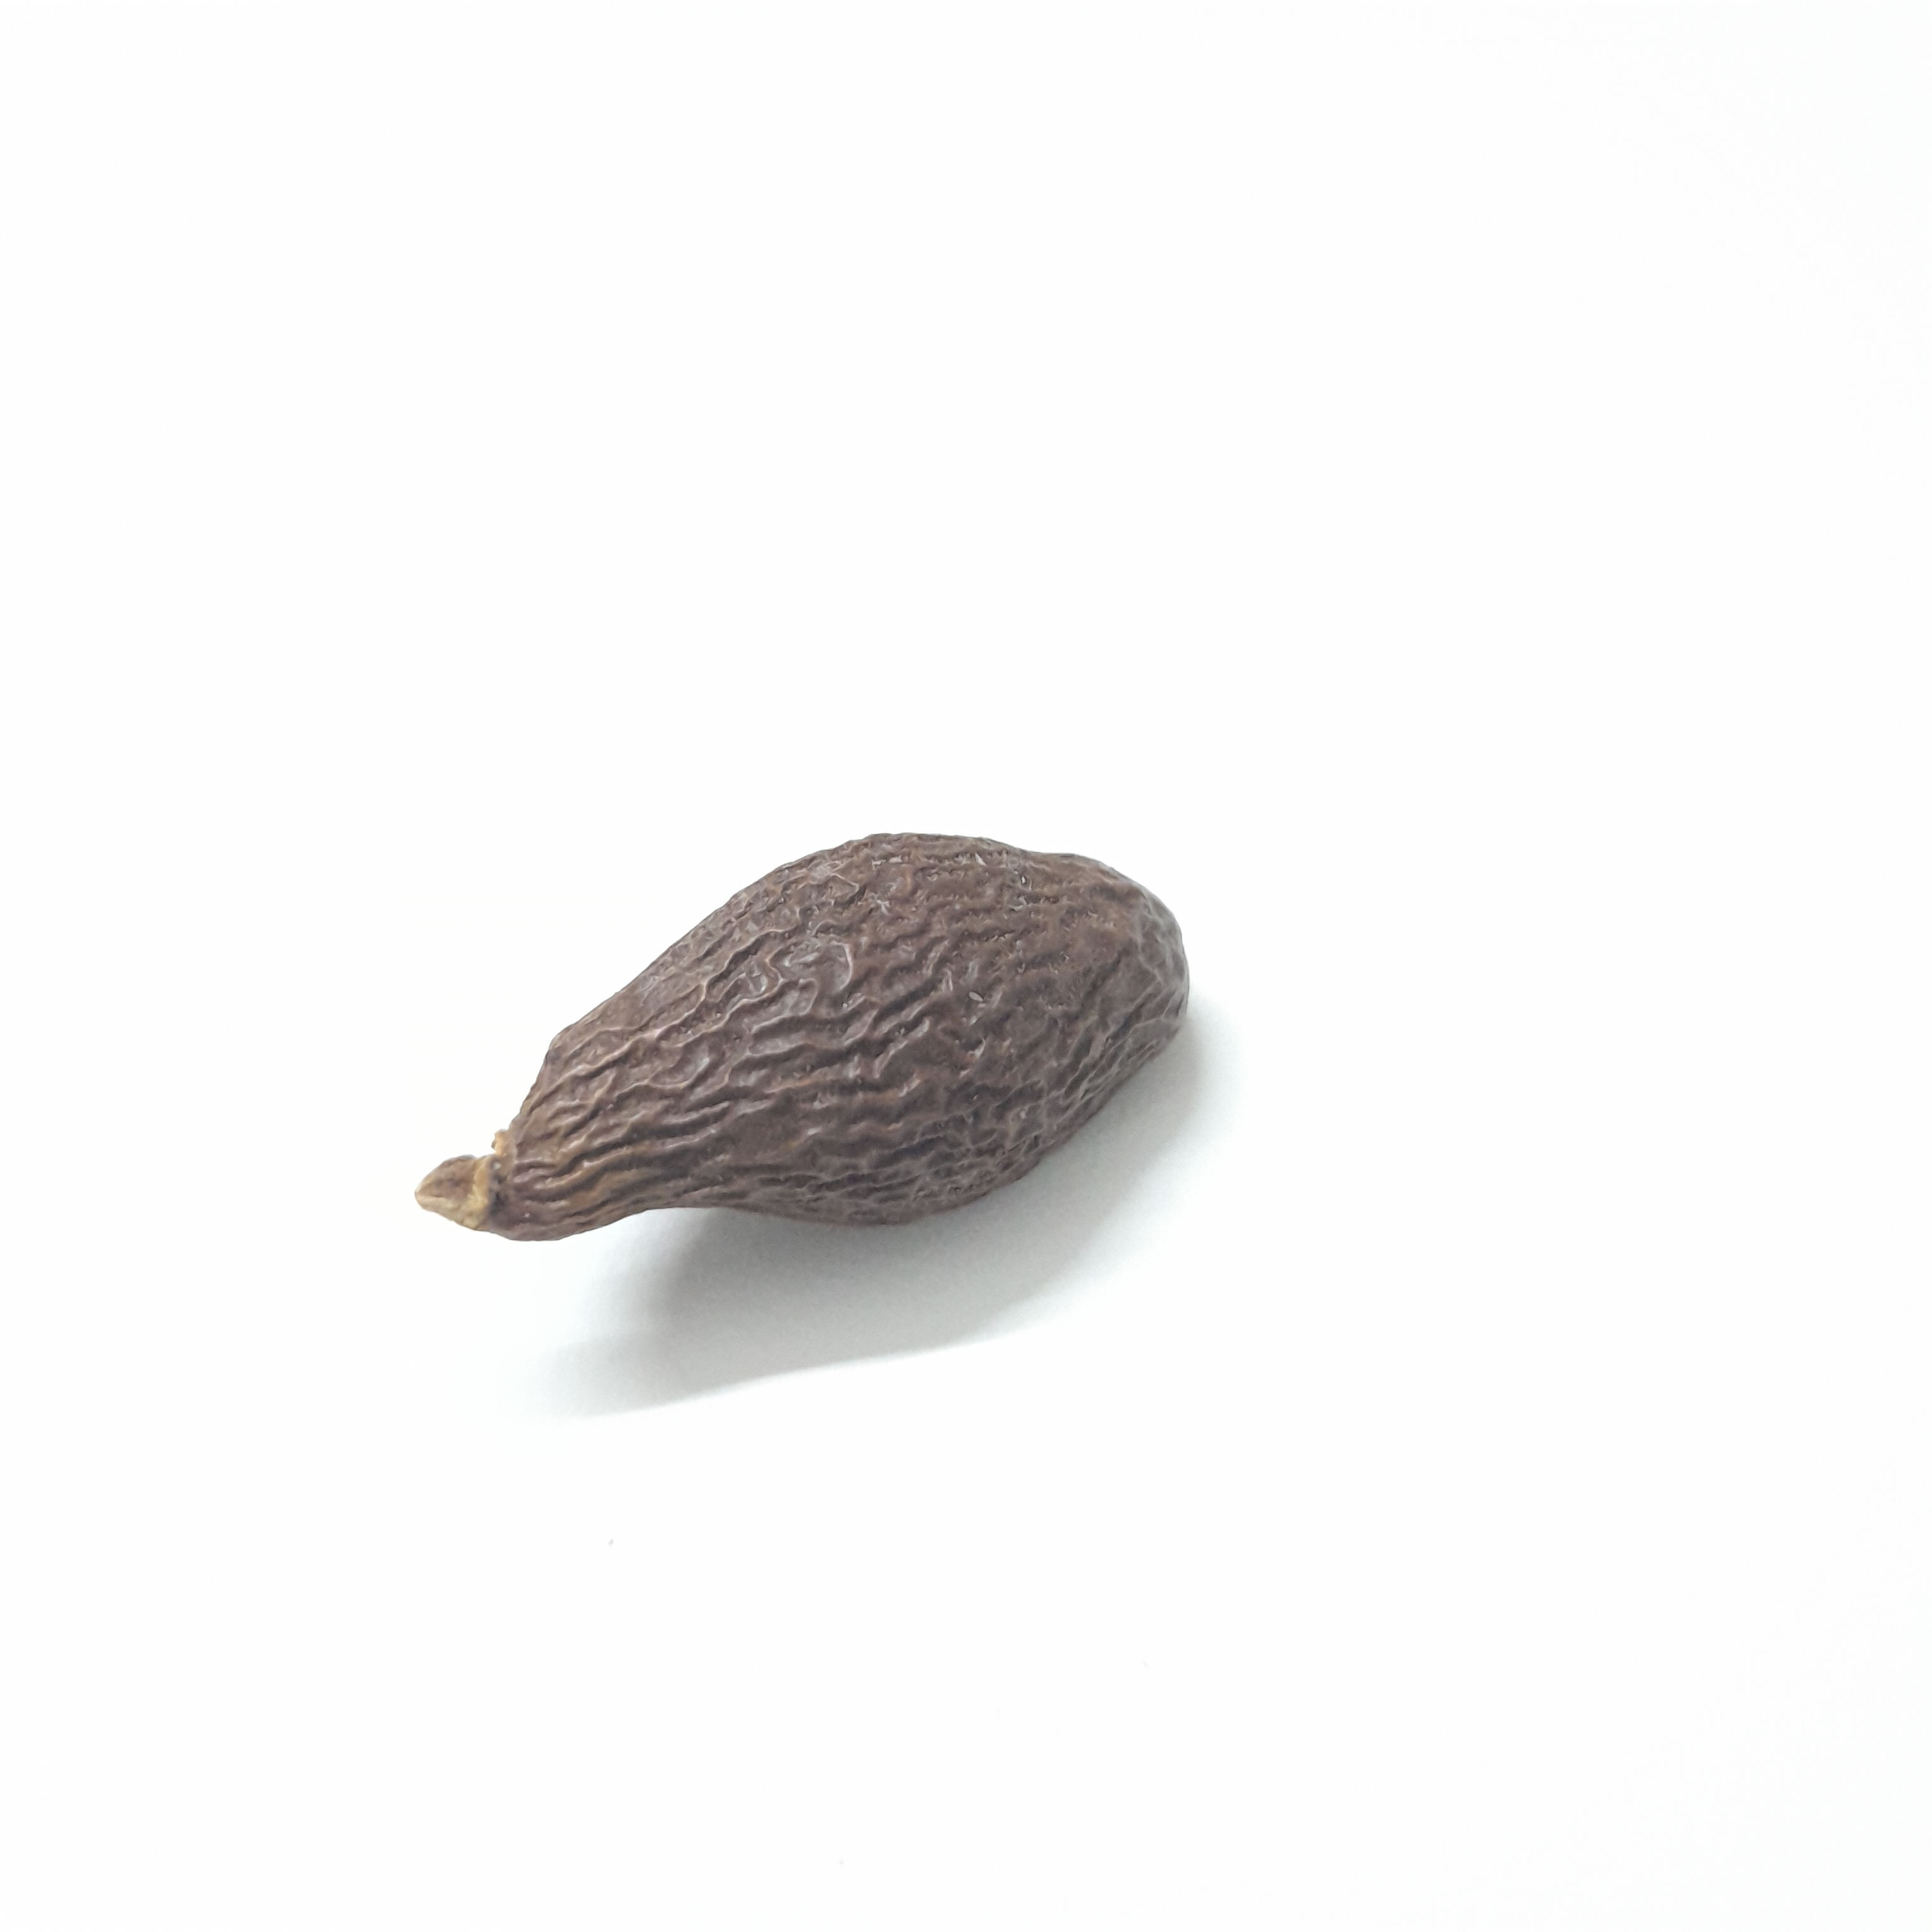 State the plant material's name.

niranjanphal
